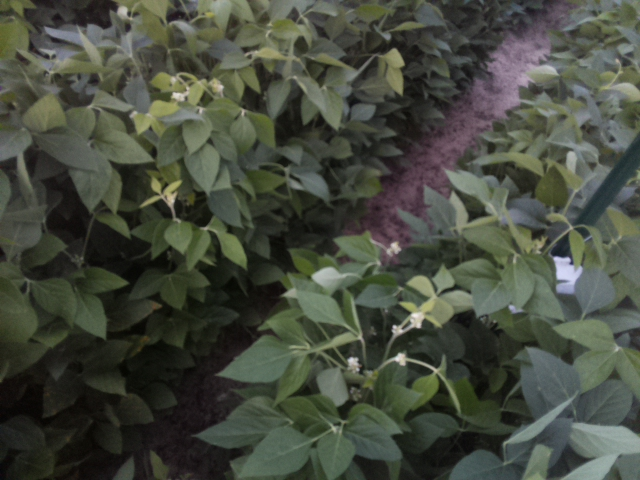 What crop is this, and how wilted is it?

soybean, leaves with no wilting
